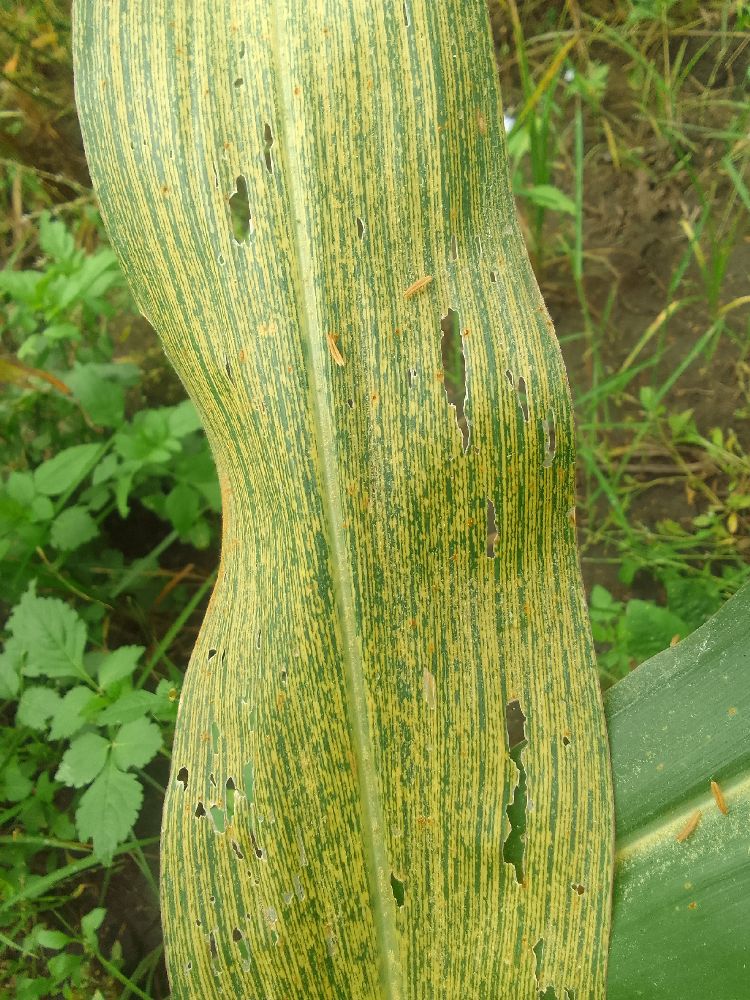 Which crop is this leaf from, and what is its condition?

maize, maize streak virus
